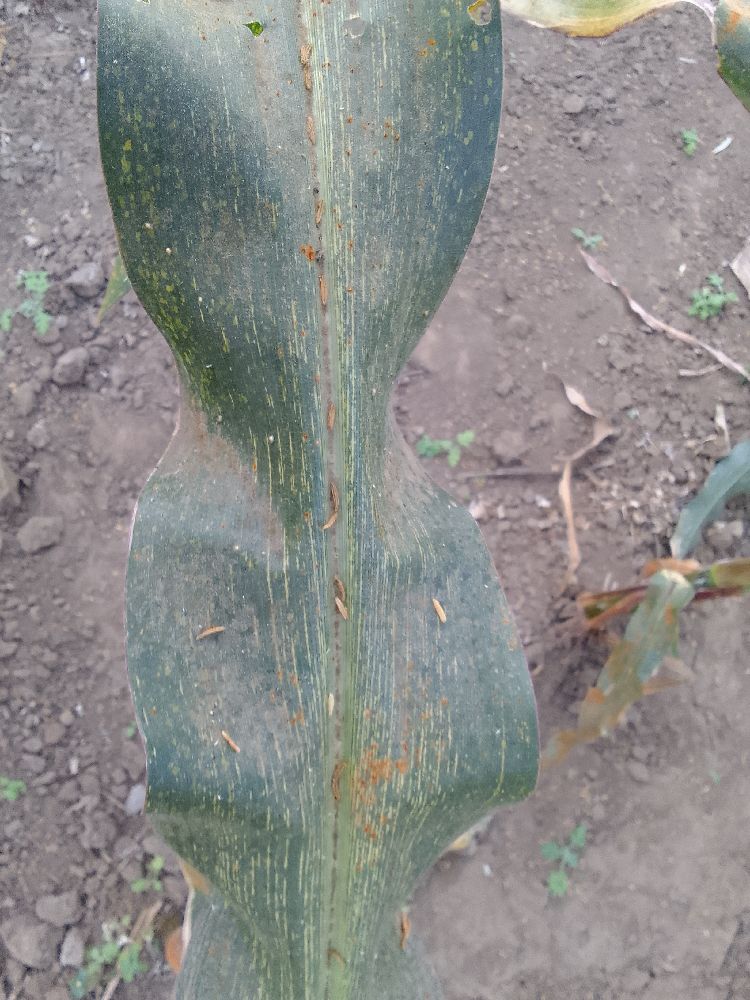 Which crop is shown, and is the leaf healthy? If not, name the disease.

maize, maize streak virus
